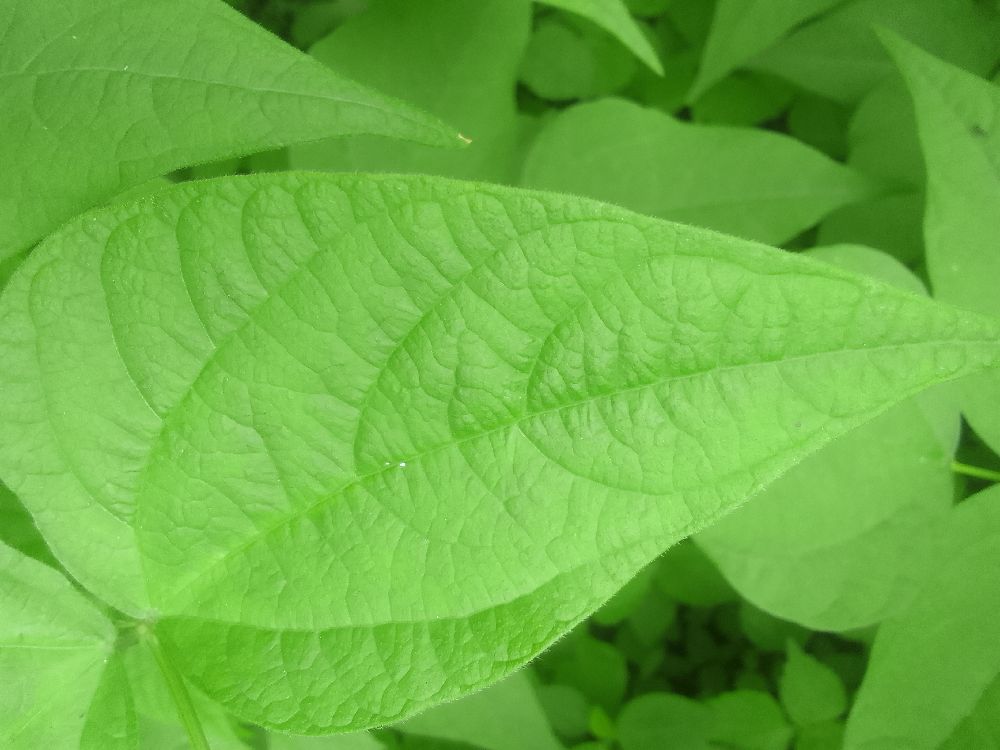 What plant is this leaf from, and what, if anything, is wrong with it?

common bean, healthy
